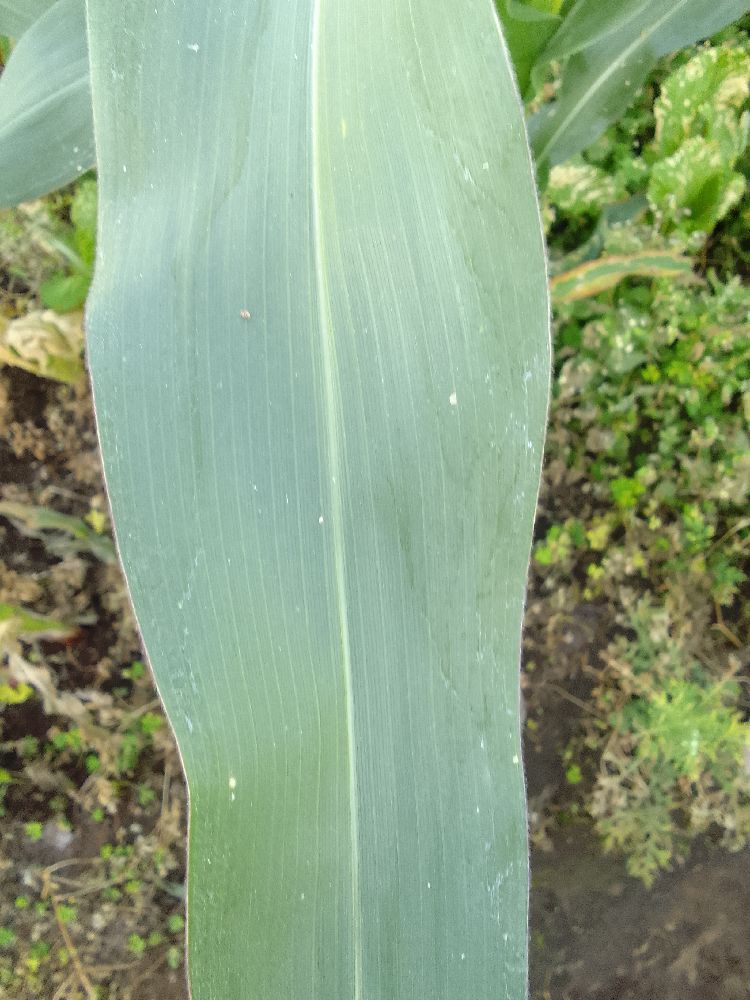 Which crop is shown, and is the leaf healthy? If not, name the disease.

maize, healthy
